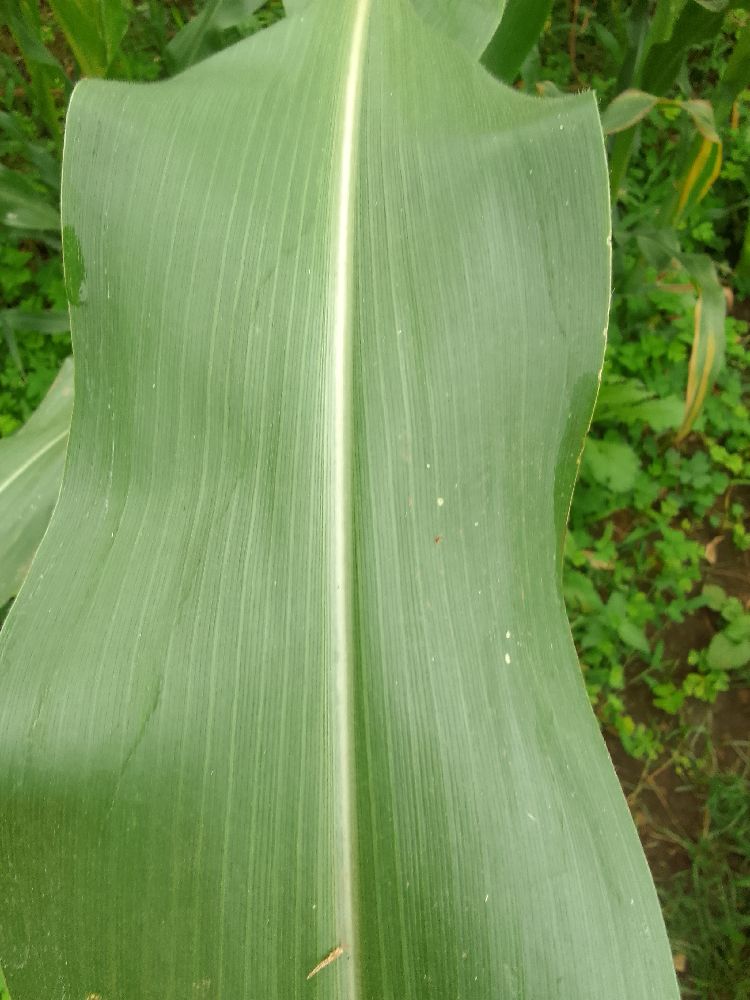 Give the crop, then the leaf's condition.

maize, healthy
